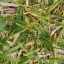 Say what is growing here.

grass
